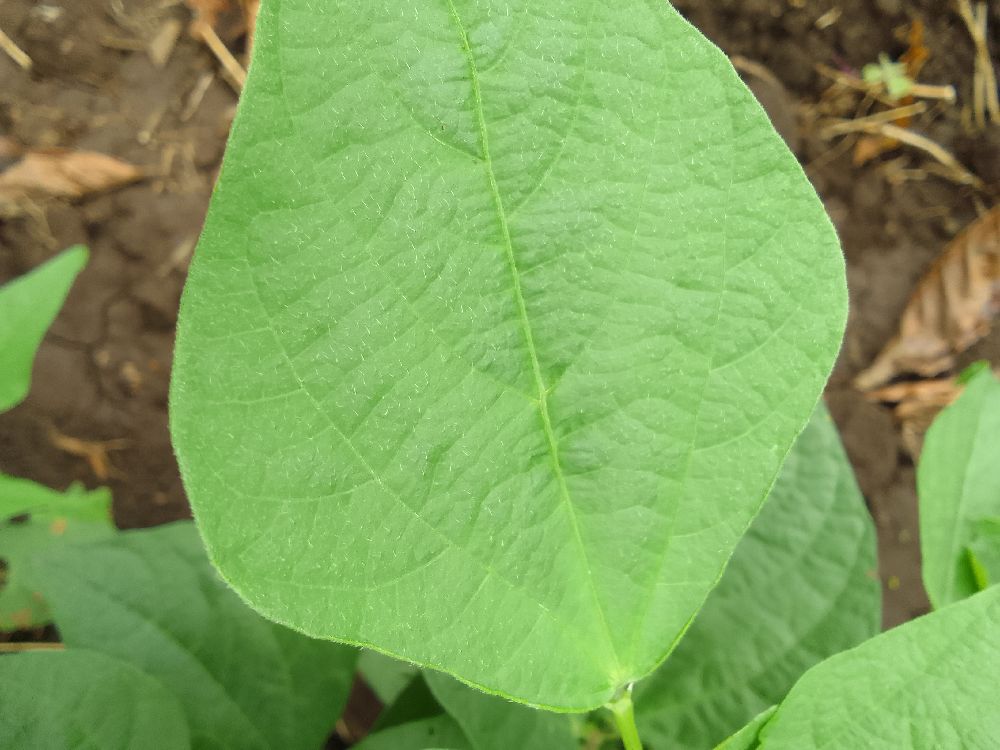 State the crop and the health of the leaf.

common bean, healthy
